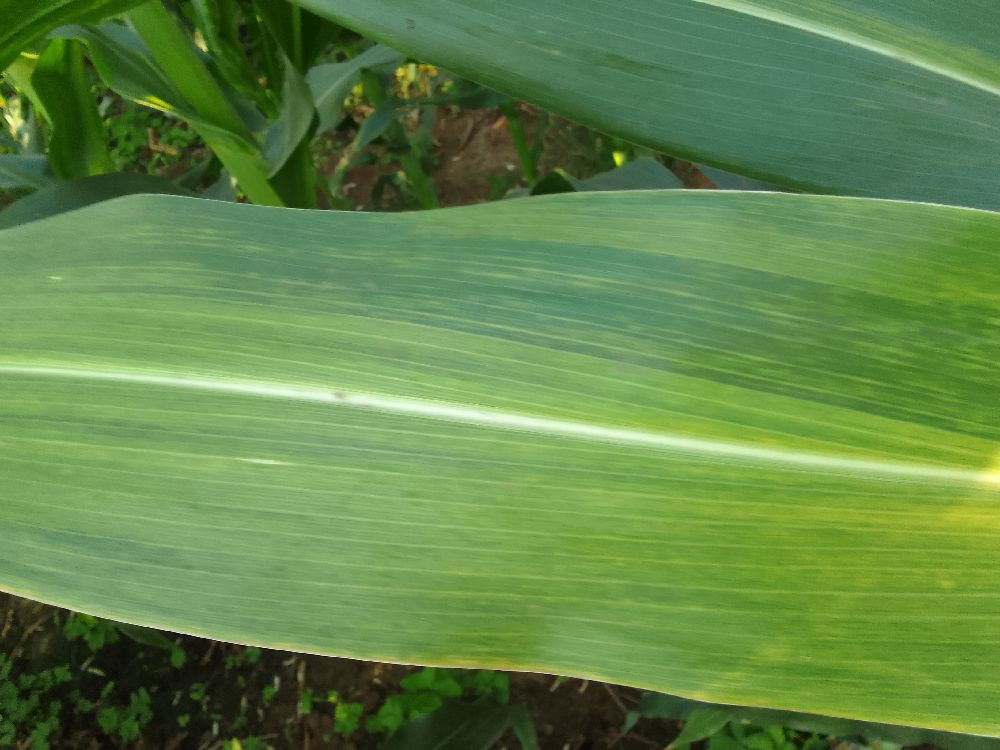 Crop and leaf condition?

maize, maize lethal necrosis
